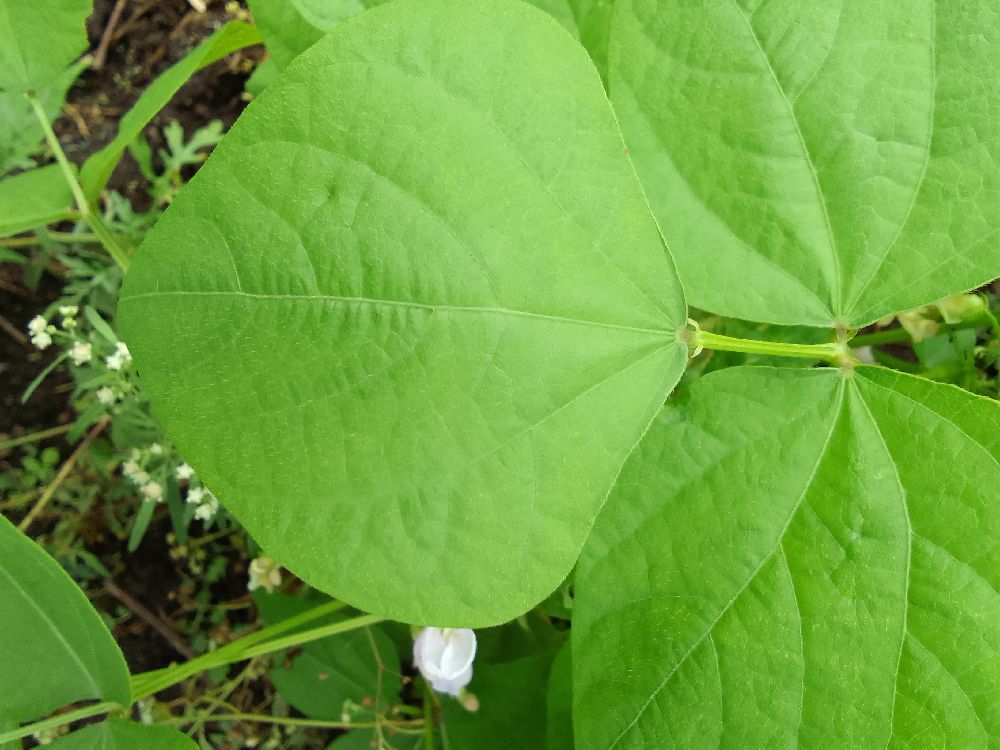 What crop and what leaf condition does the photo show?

common bean, healthy
